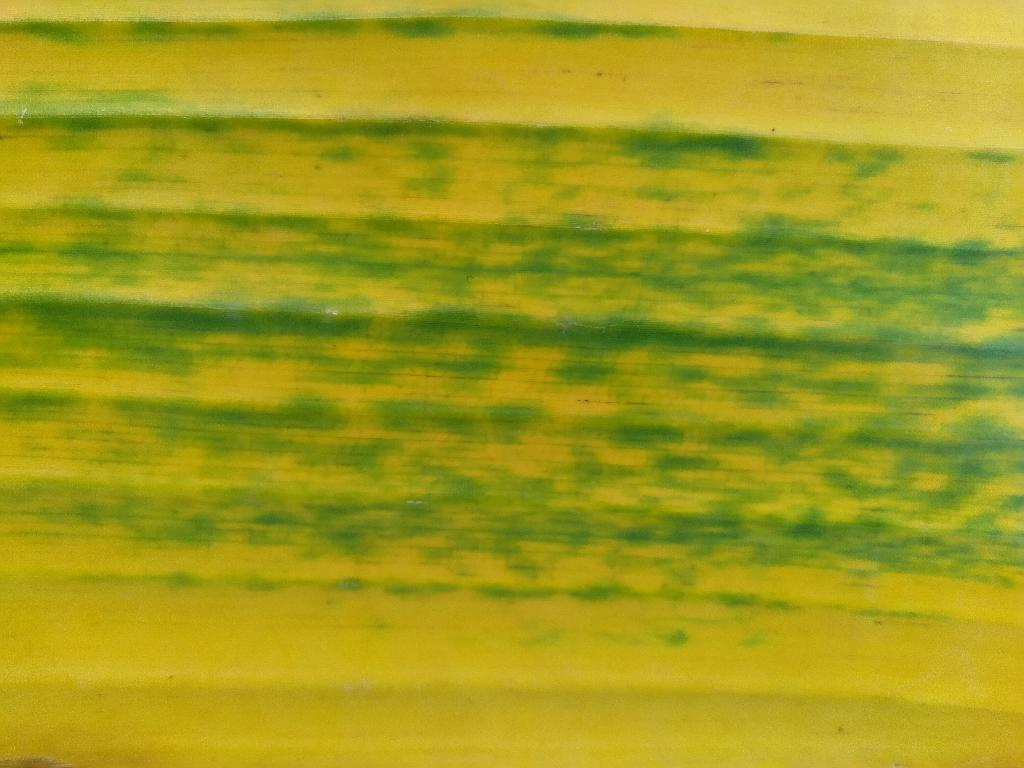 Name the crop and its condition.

banana, fusarium wilt race 1
